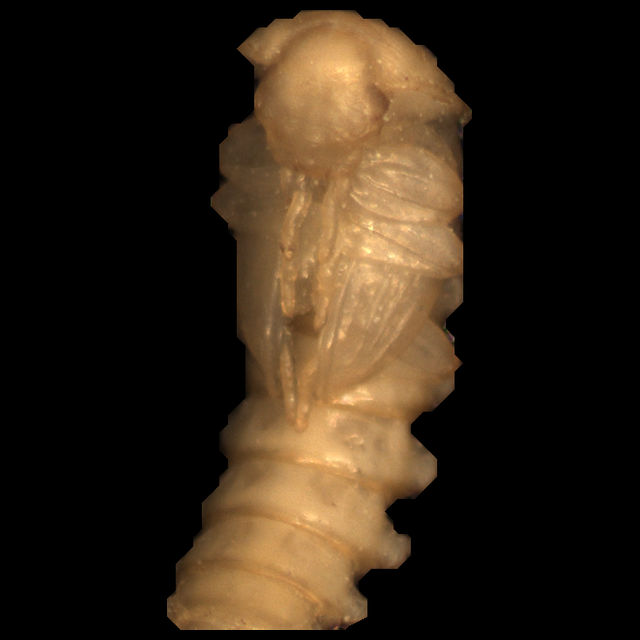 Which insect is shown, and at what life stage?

mealworm pupa
